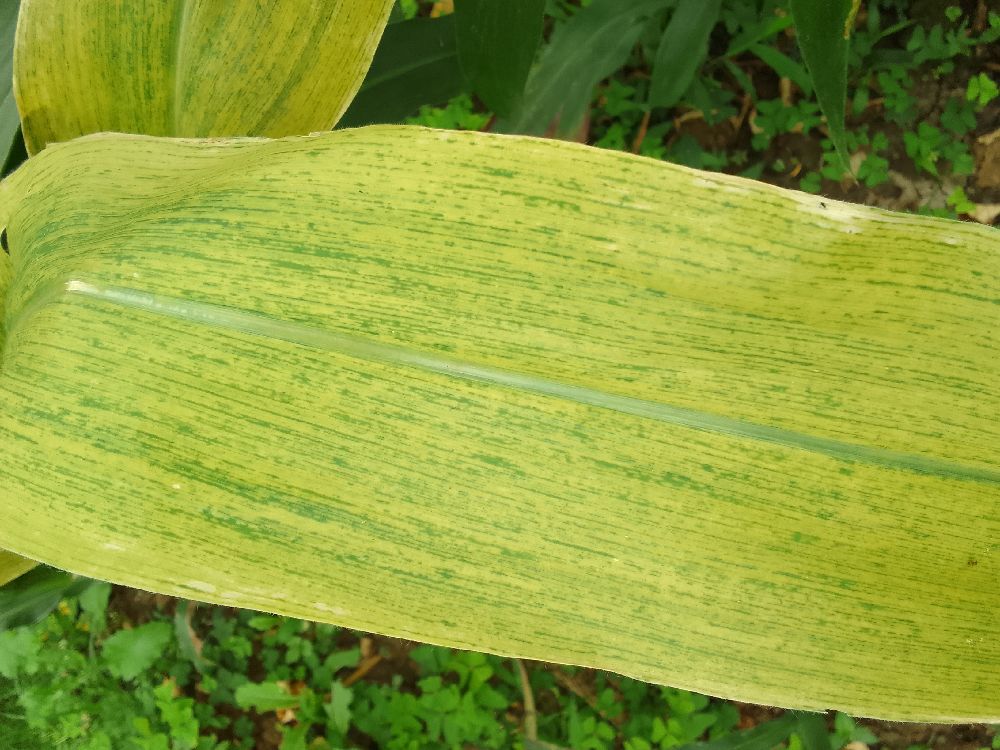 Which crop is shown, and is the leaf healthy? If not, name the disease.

maize, maize lethal necrosis
